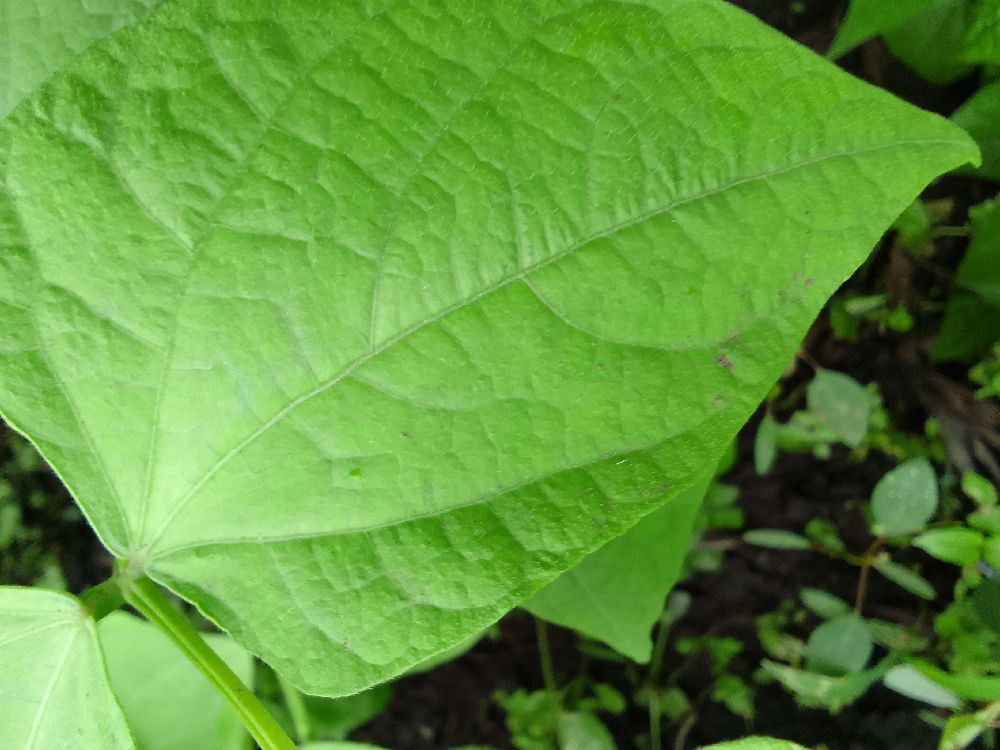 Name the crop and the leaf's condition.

common bean, healthy
